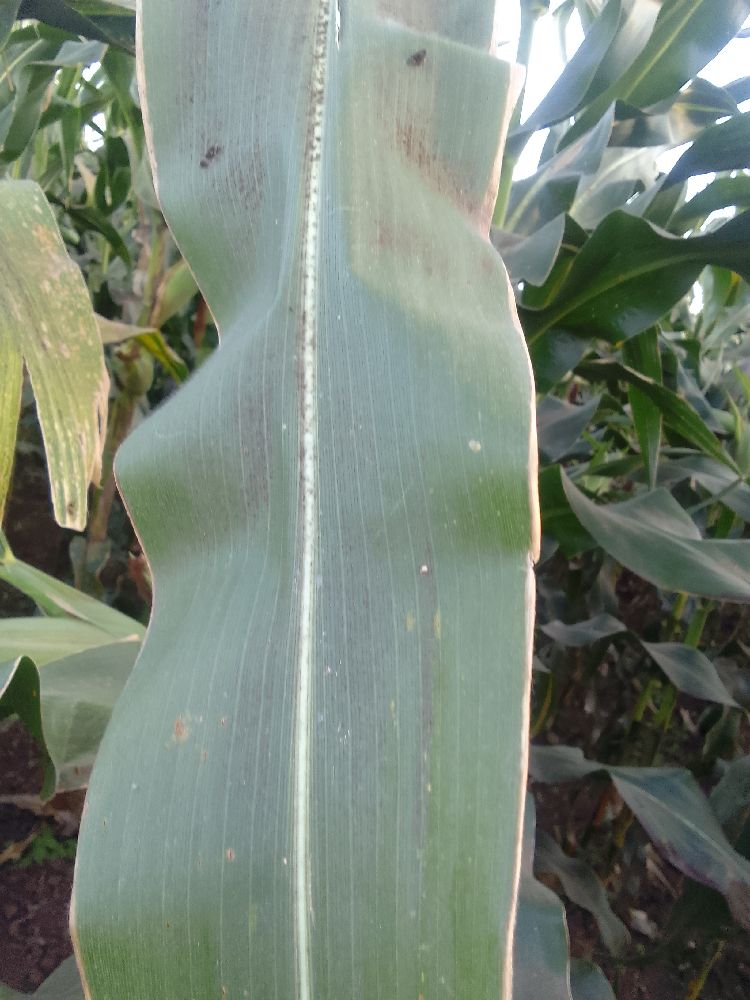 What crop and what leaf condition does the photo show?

maize, healthy
